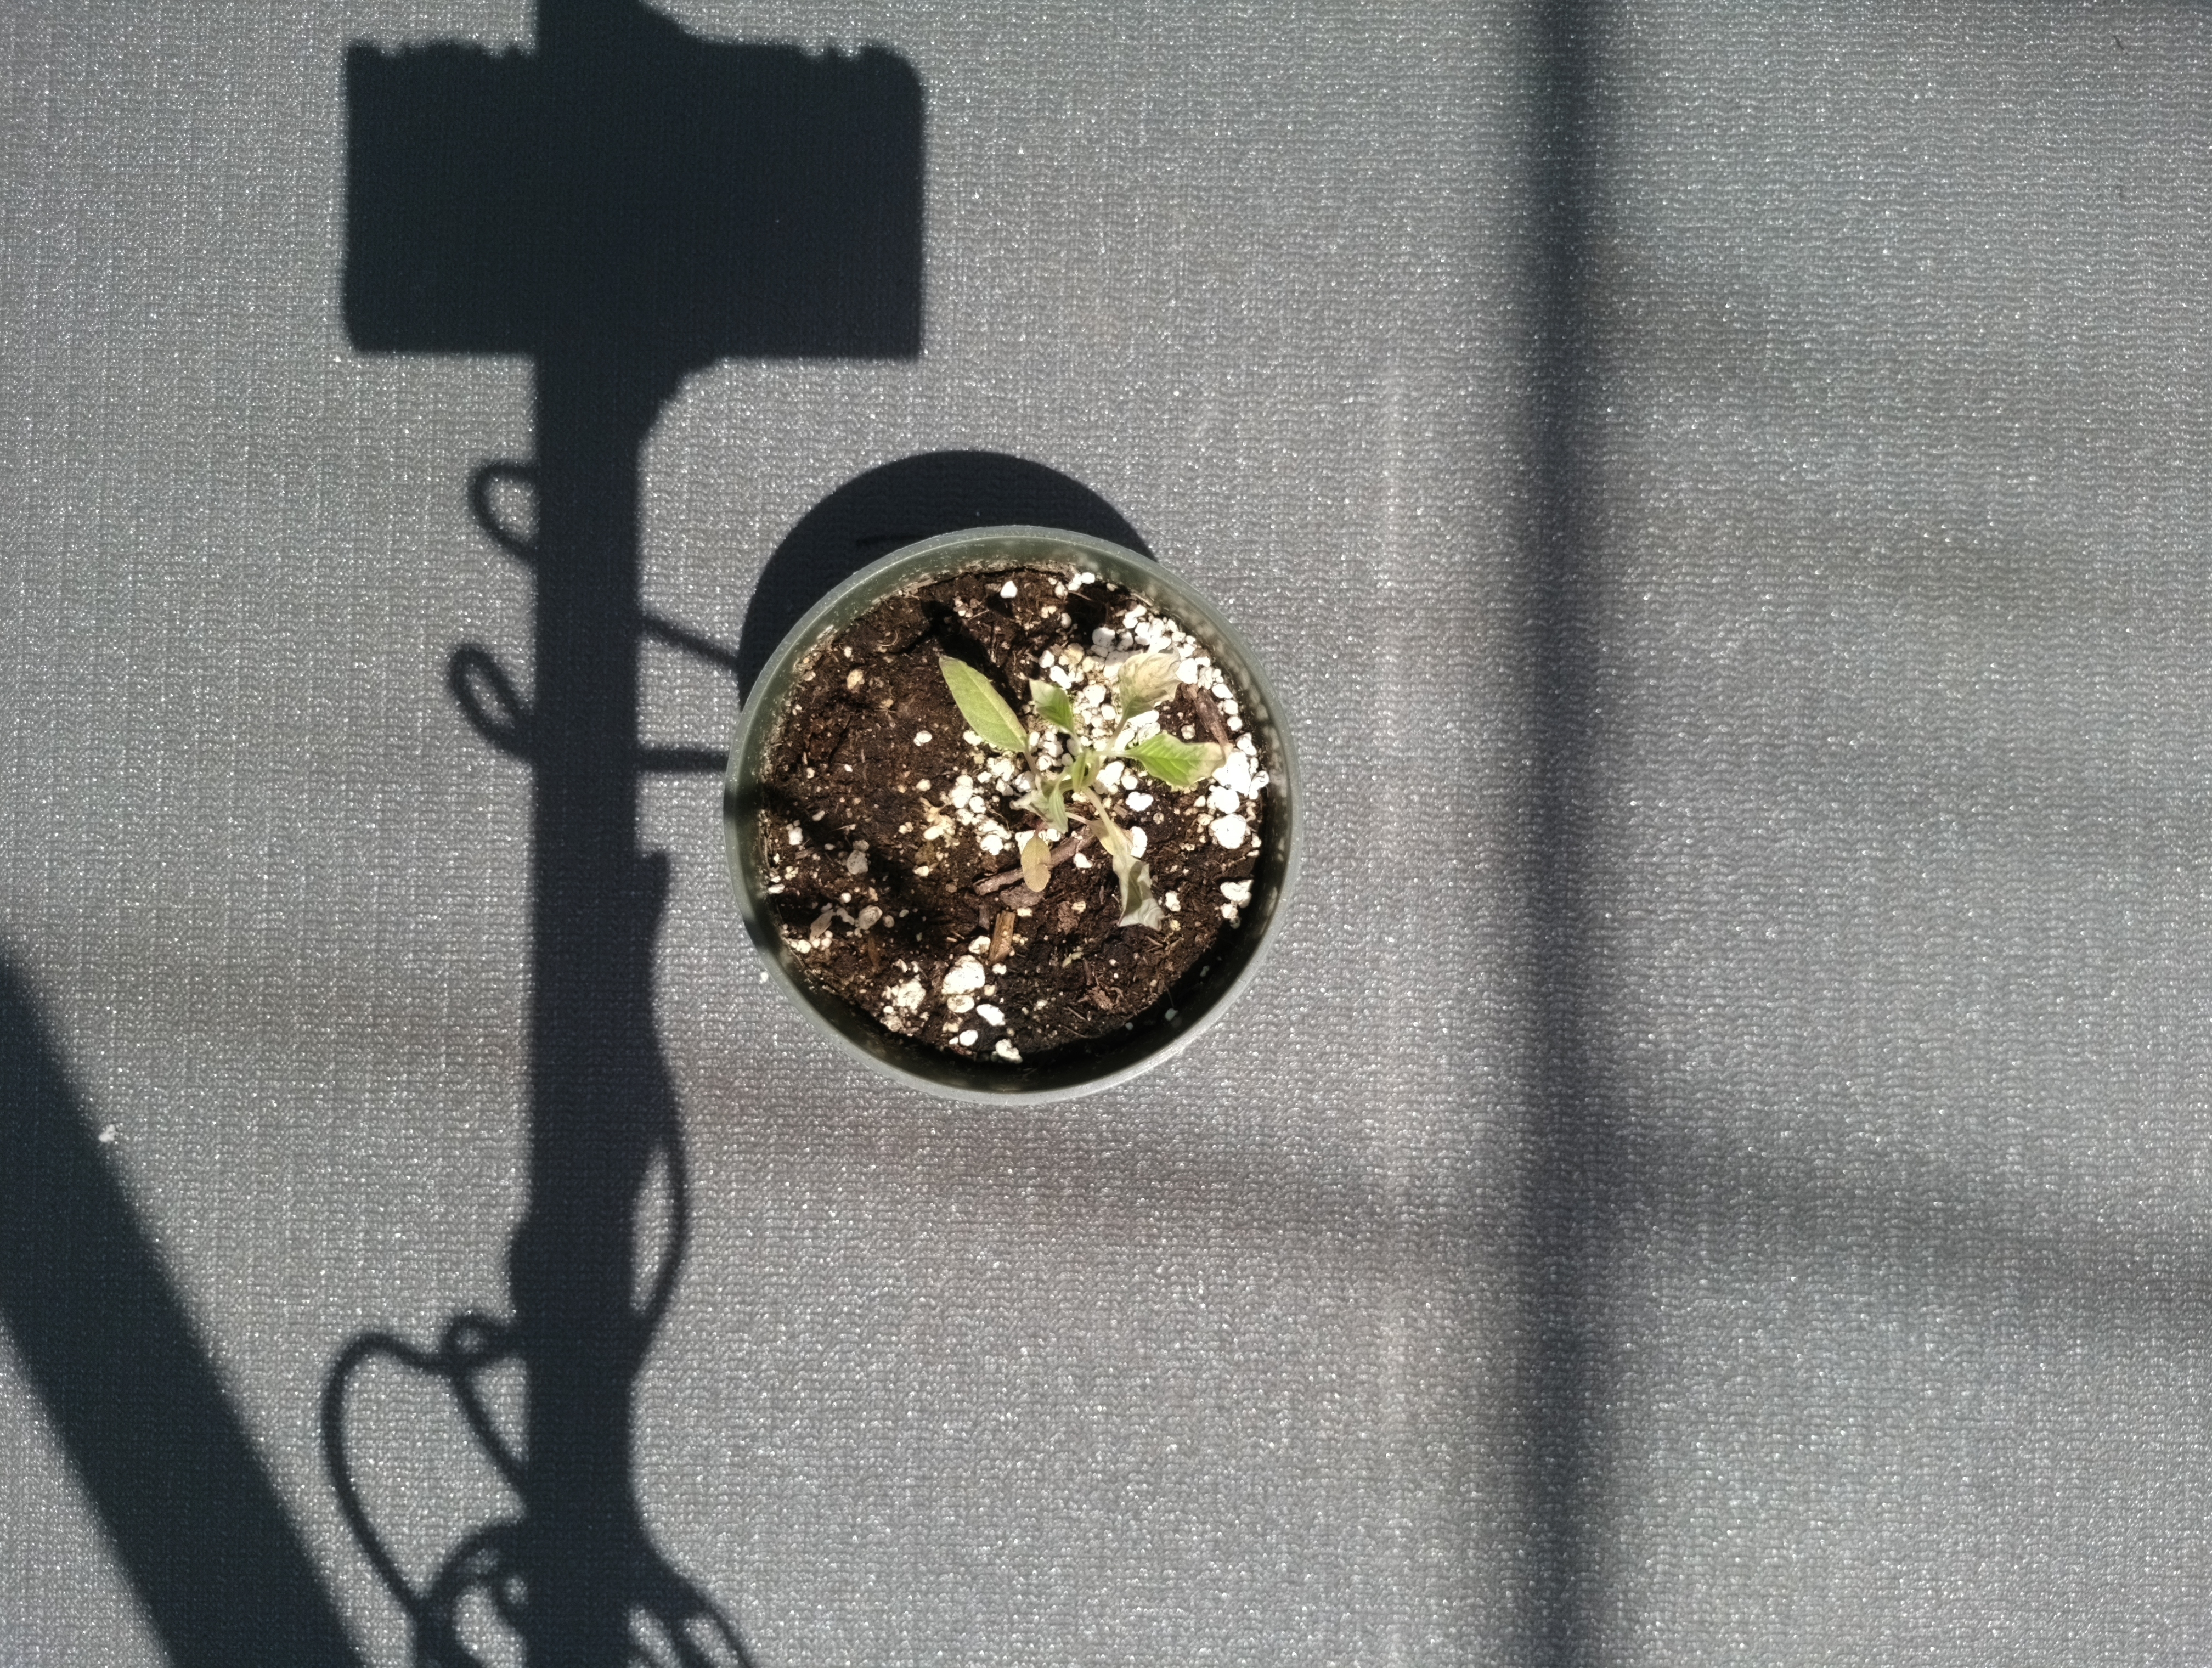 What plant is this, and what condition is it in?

waterhemp, chlorosis necrosis
